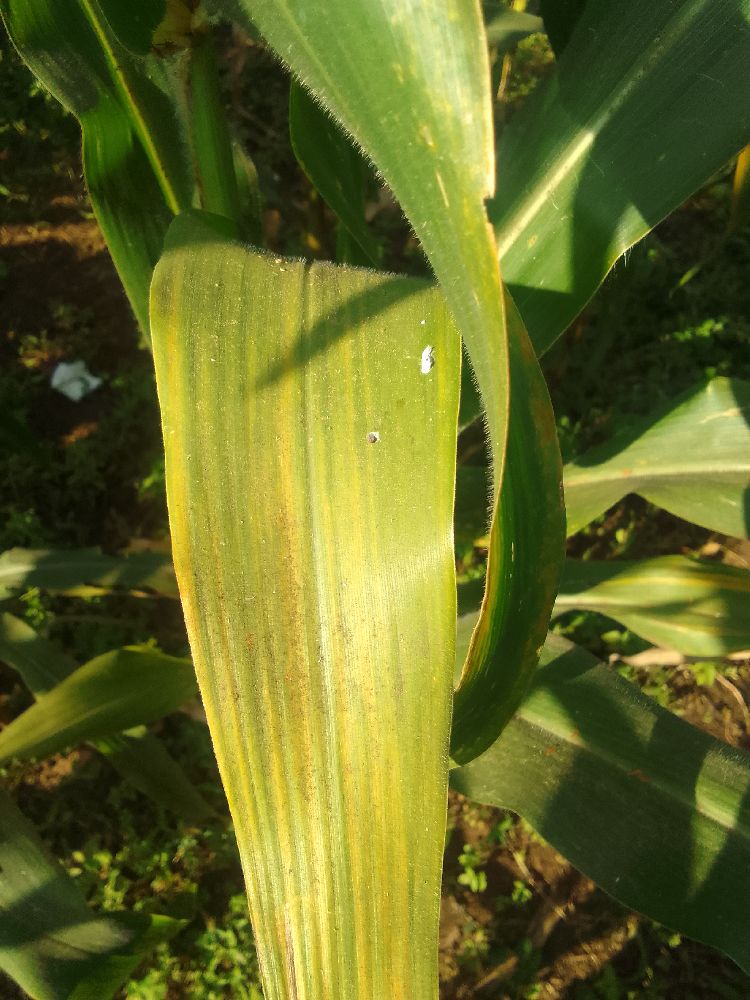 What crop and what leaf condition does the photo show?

maize, maize lethal necrosis
